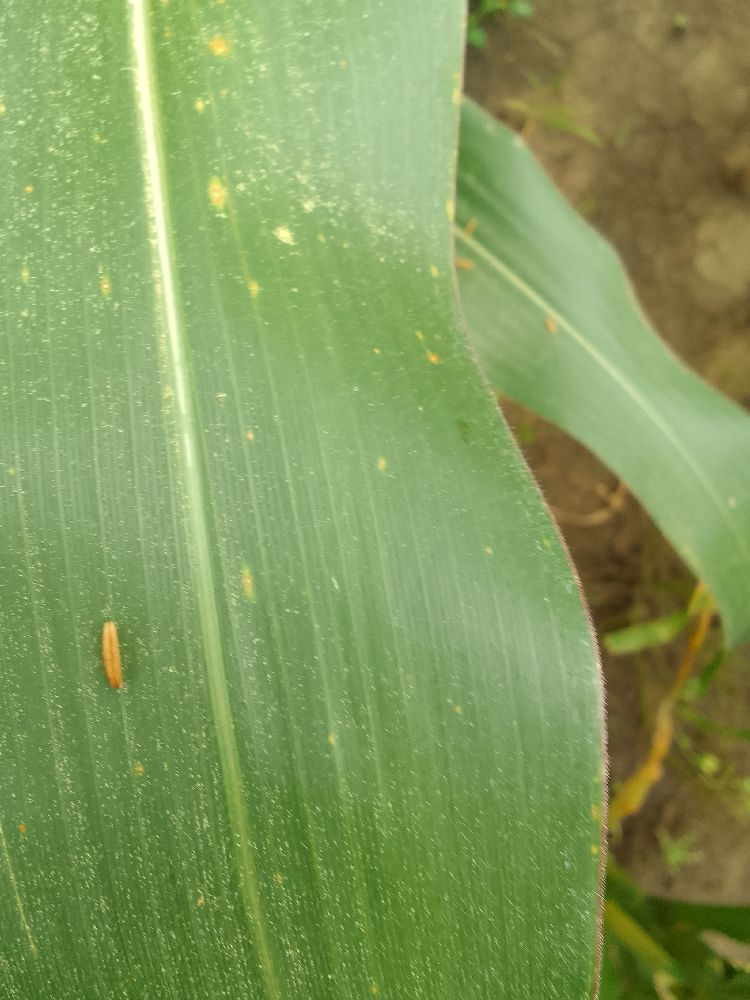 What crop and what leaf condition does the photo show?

maize, healthy
